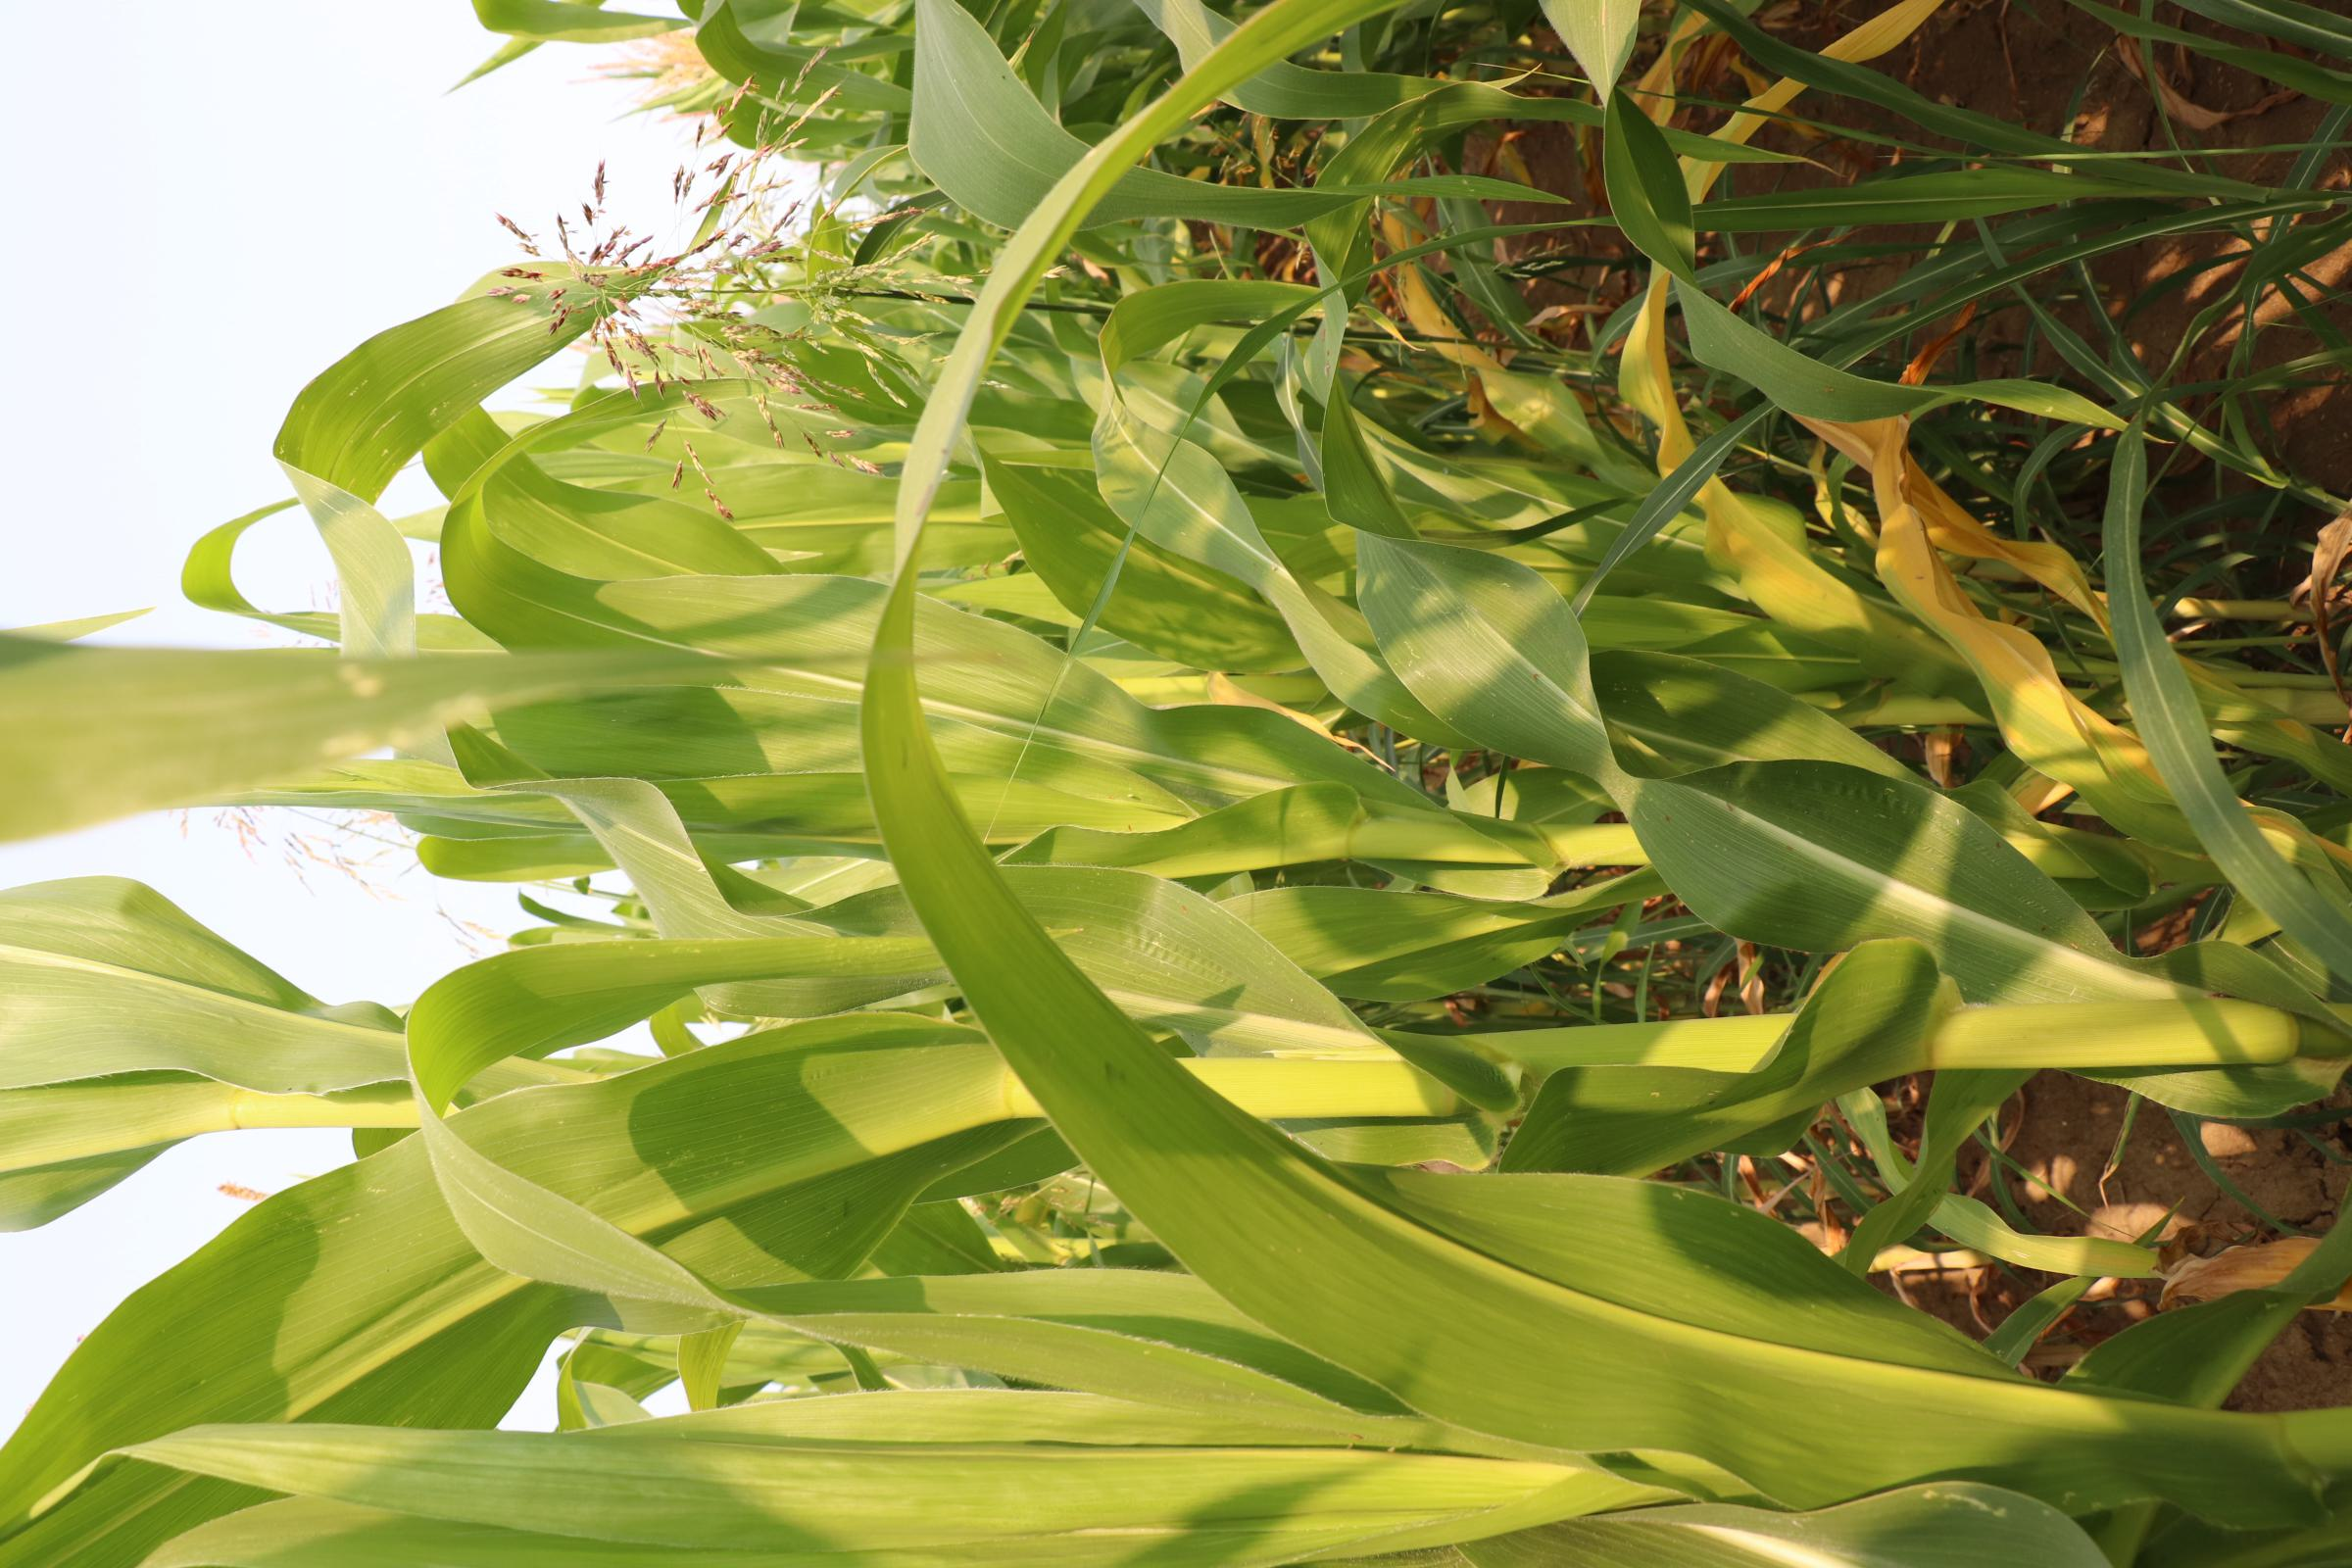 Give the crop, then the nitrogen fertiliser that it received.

maize, no added nitrogen
